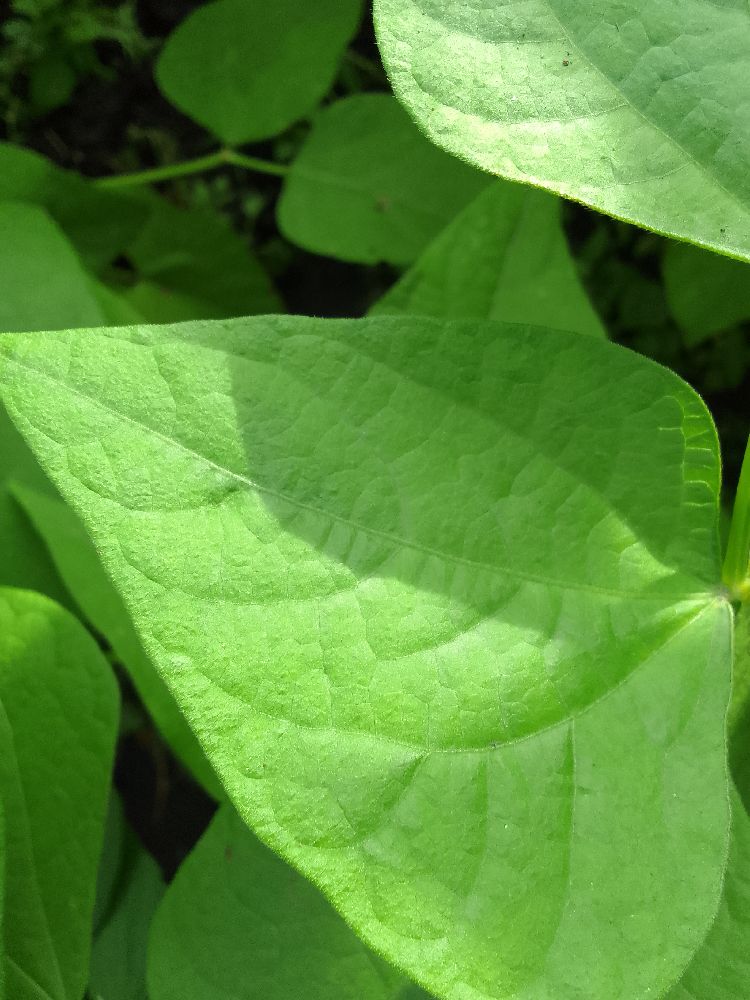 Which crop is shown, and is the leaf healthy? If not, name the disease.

common bean, healthy
